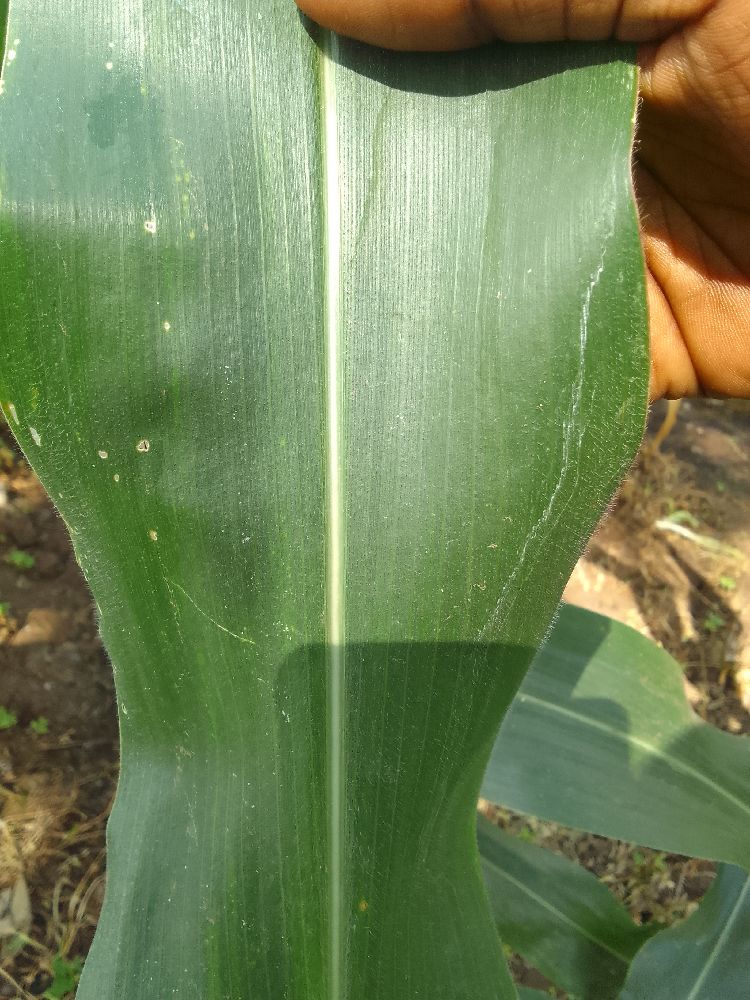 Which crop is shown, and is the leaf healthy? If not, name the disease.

maize, healthy
